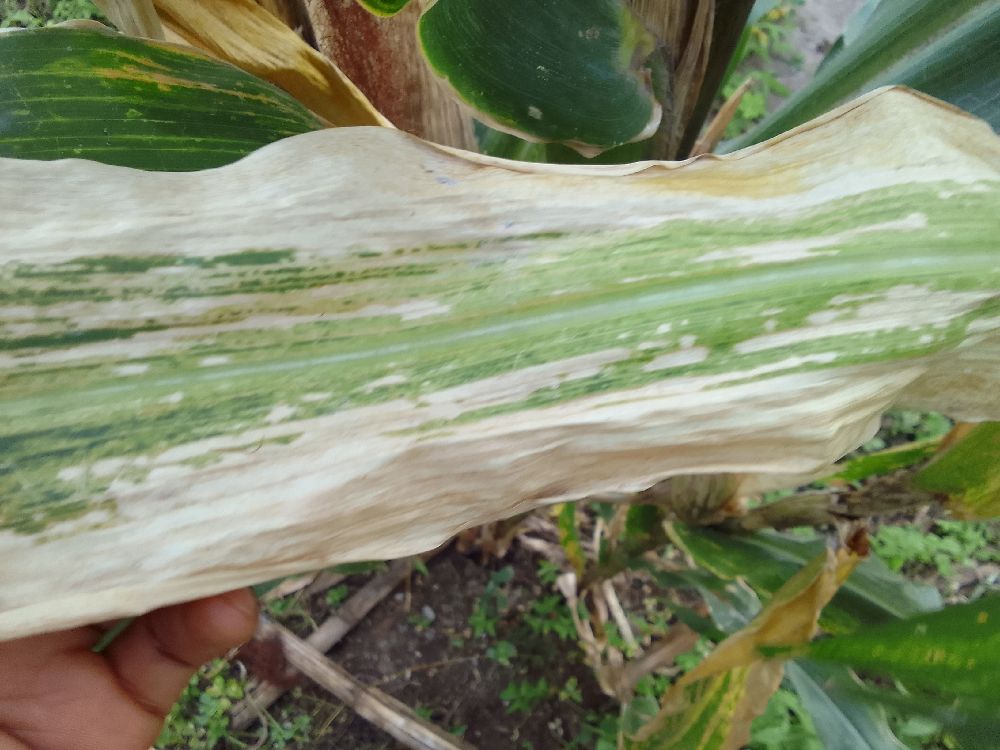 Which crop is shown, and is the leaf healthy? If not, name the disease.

maize, maize lethal necrosis
